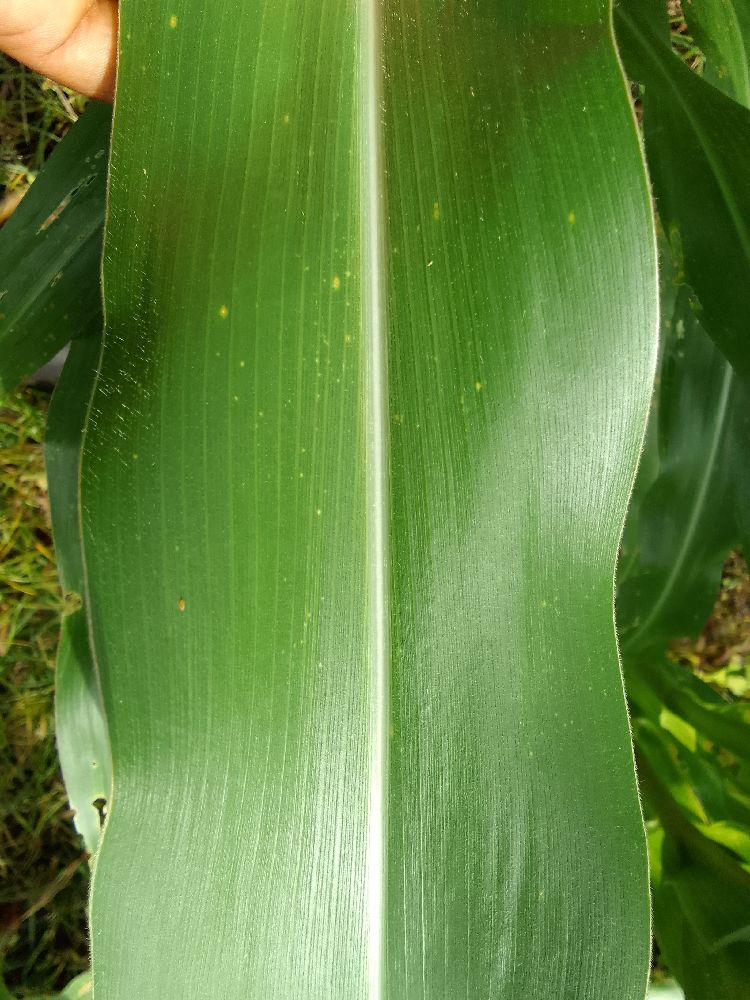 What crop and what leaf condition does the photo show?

maize, healthy
